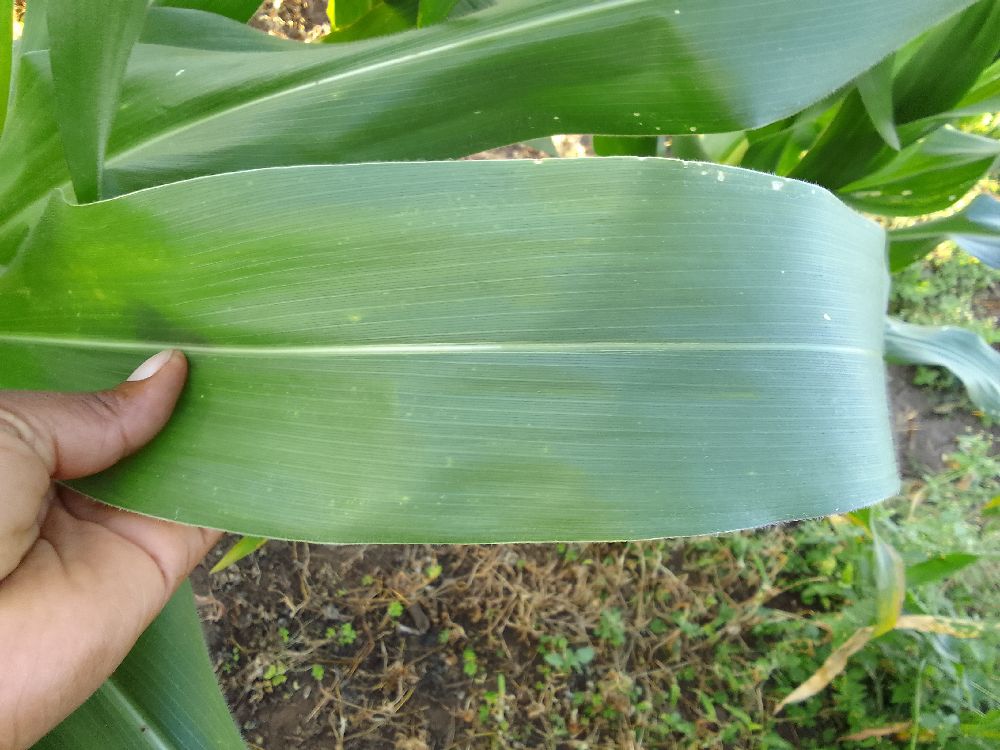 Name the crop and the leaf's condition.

maize, healthy
